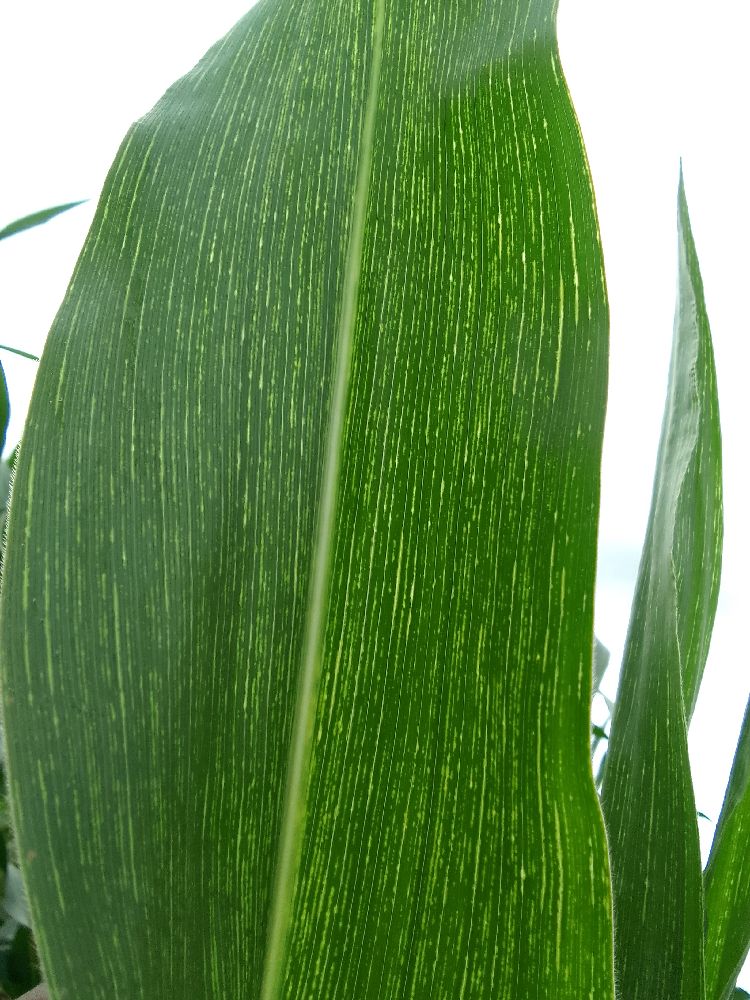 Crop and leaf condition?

maize, maize streak virus
